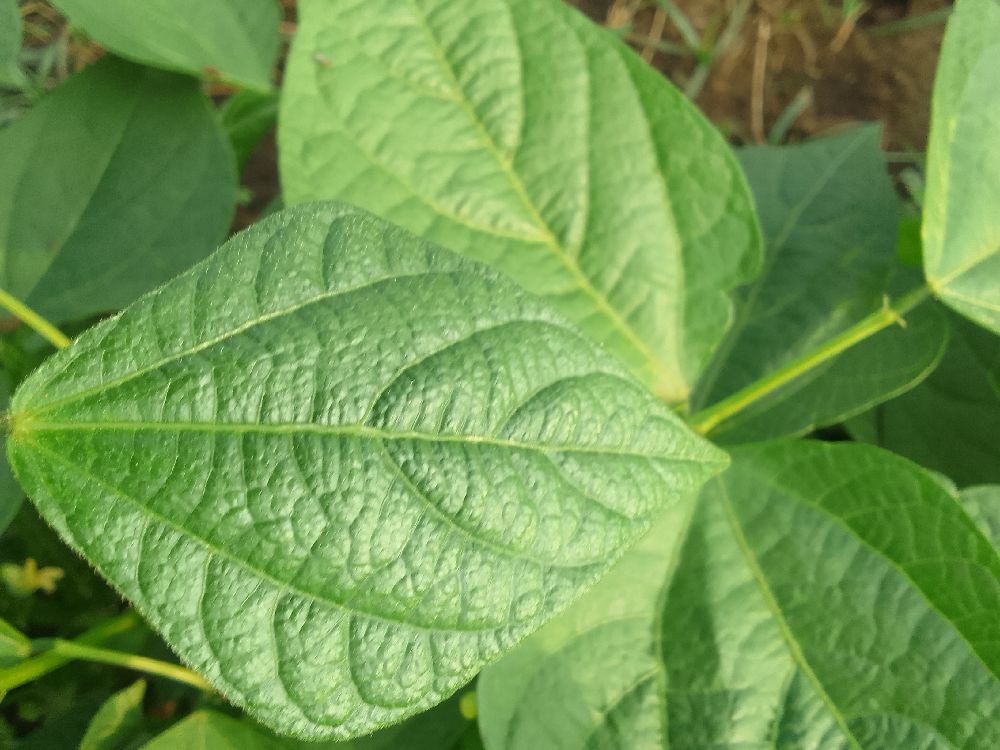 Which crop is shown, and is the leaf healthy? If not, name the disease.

common bean, healthy
